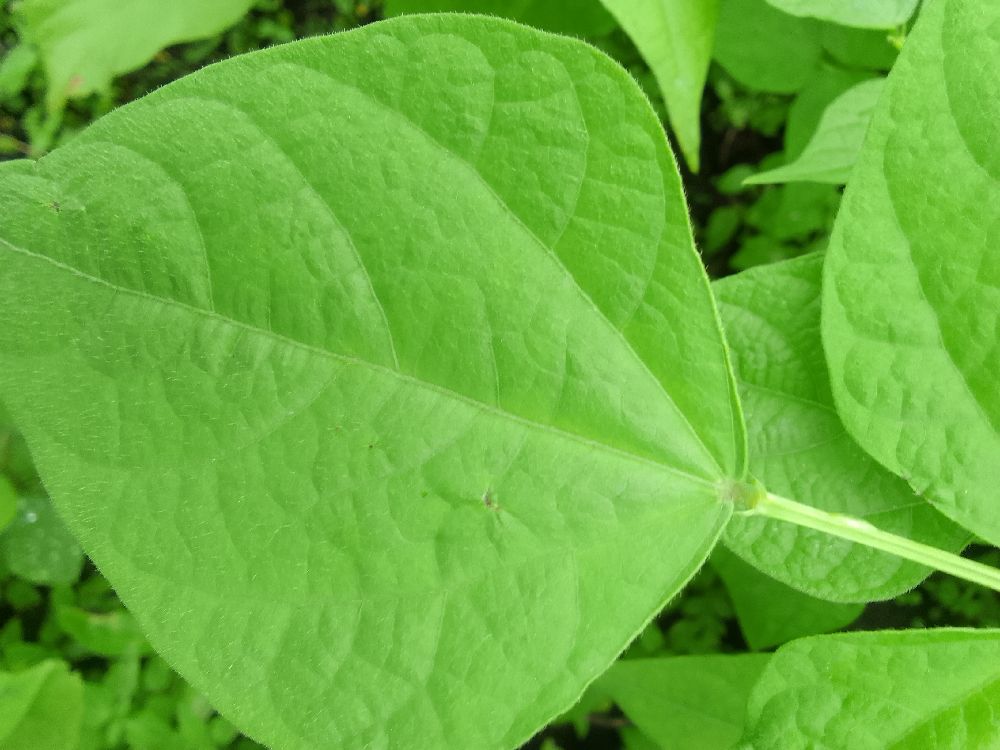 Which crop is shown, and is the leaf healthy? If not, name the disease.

common bean, healthy
